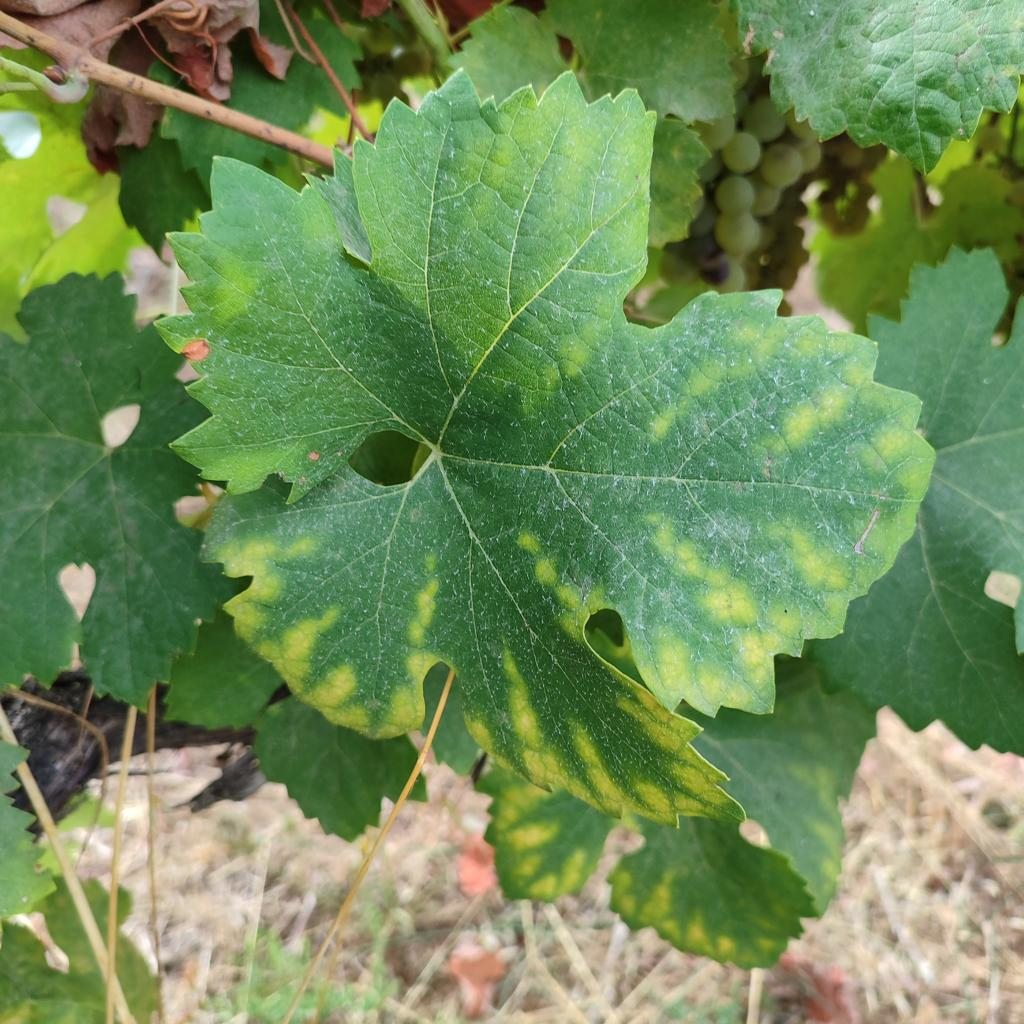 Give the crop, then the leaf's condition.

grapevine, esca complex
